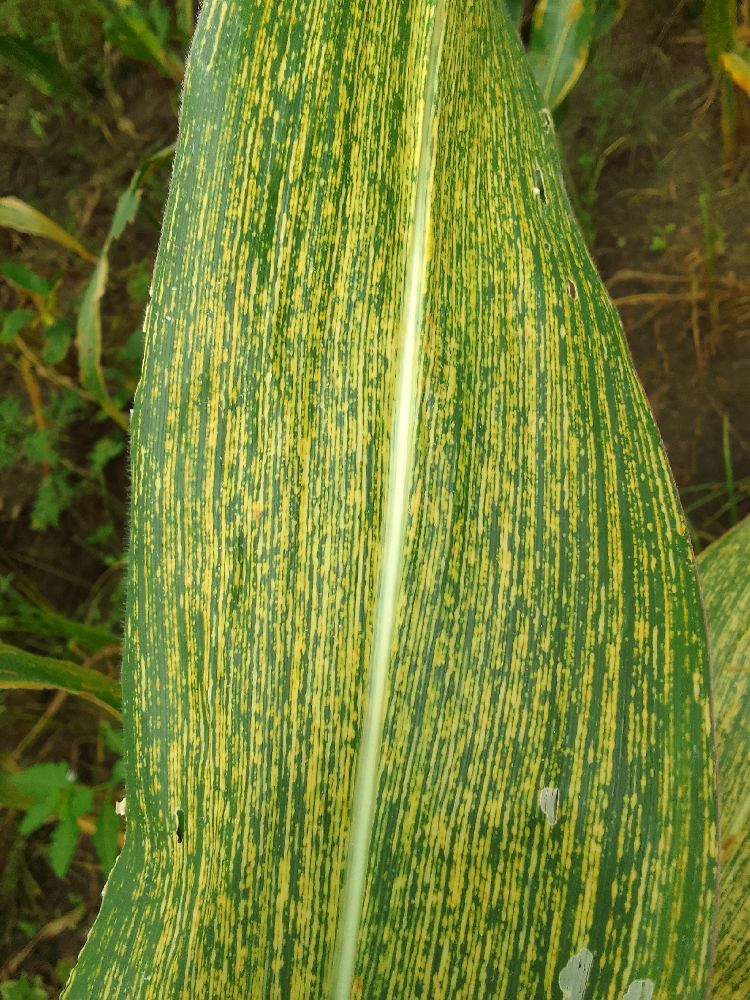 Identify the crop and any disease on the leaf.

maize, maize streak virus
